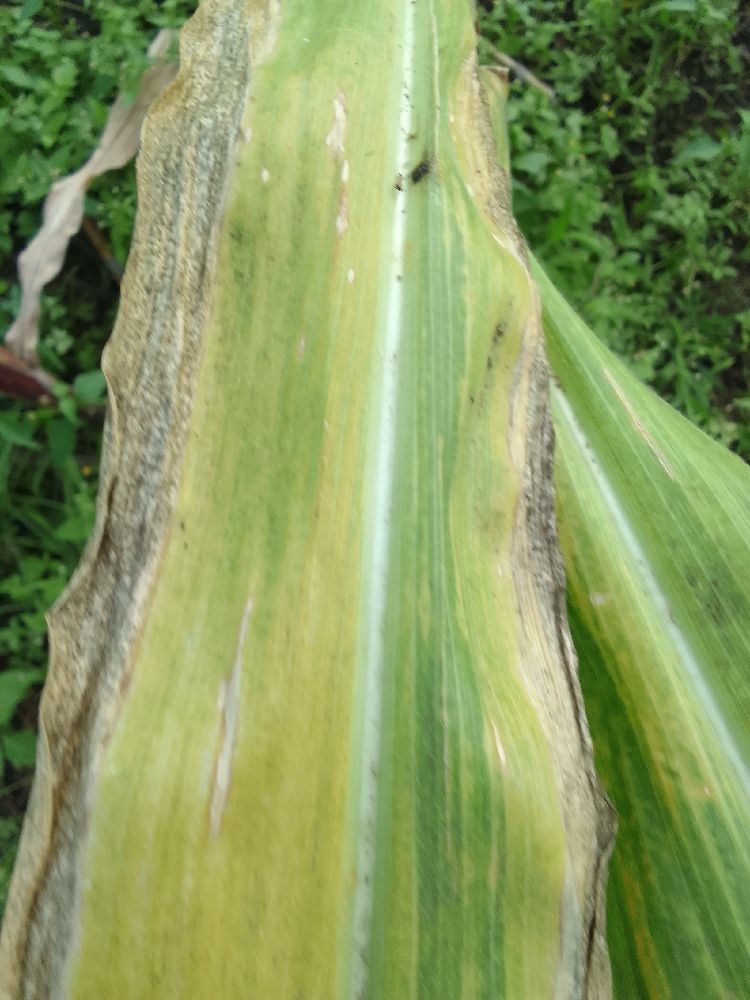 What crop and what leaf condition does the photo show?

maize, maize lethal necrosis
